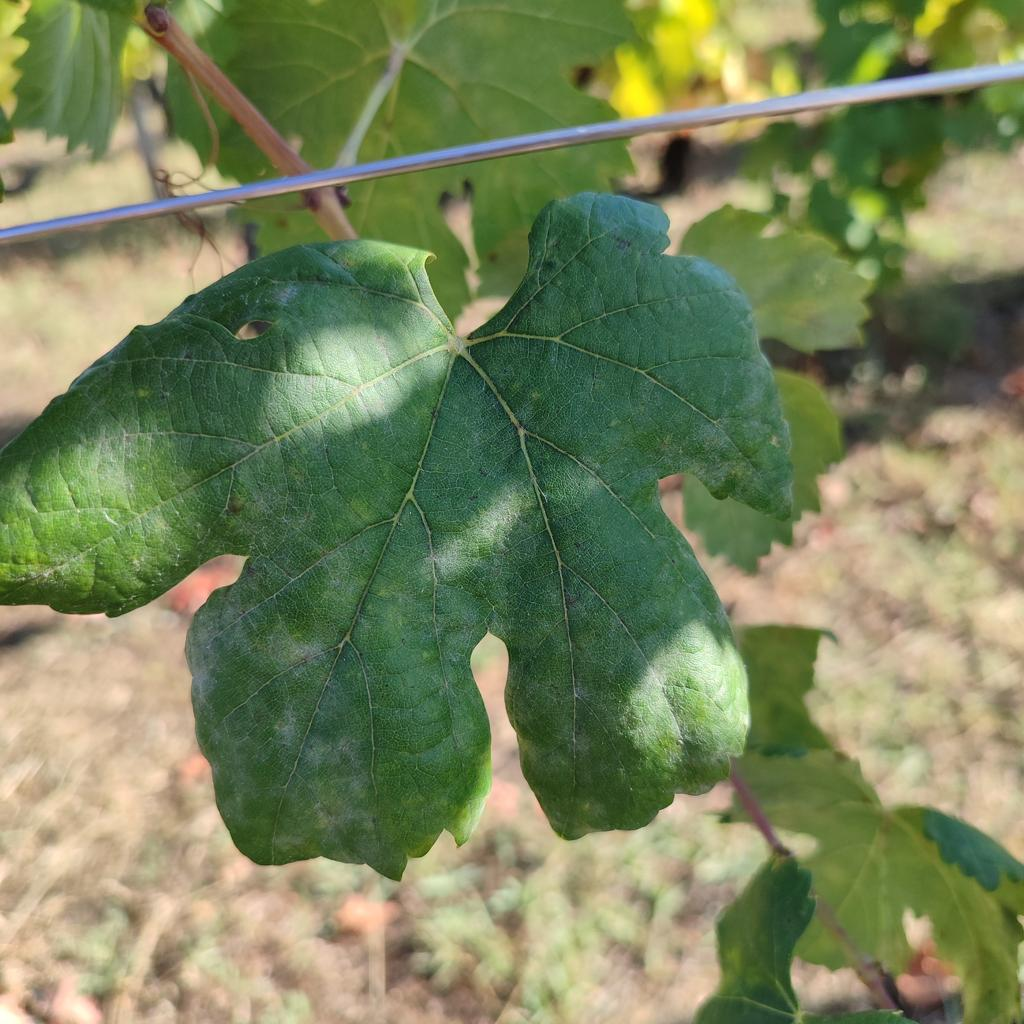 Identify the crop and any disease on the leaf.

grapevine, powdery mildew
